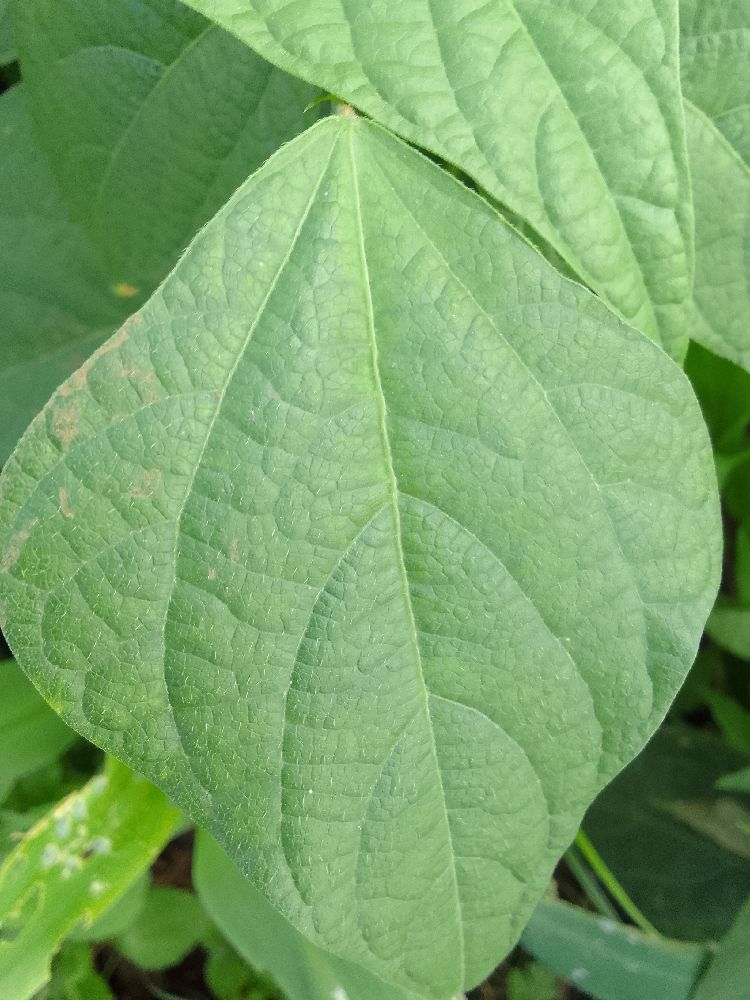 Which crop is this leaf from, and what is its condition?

common bean, healthy
